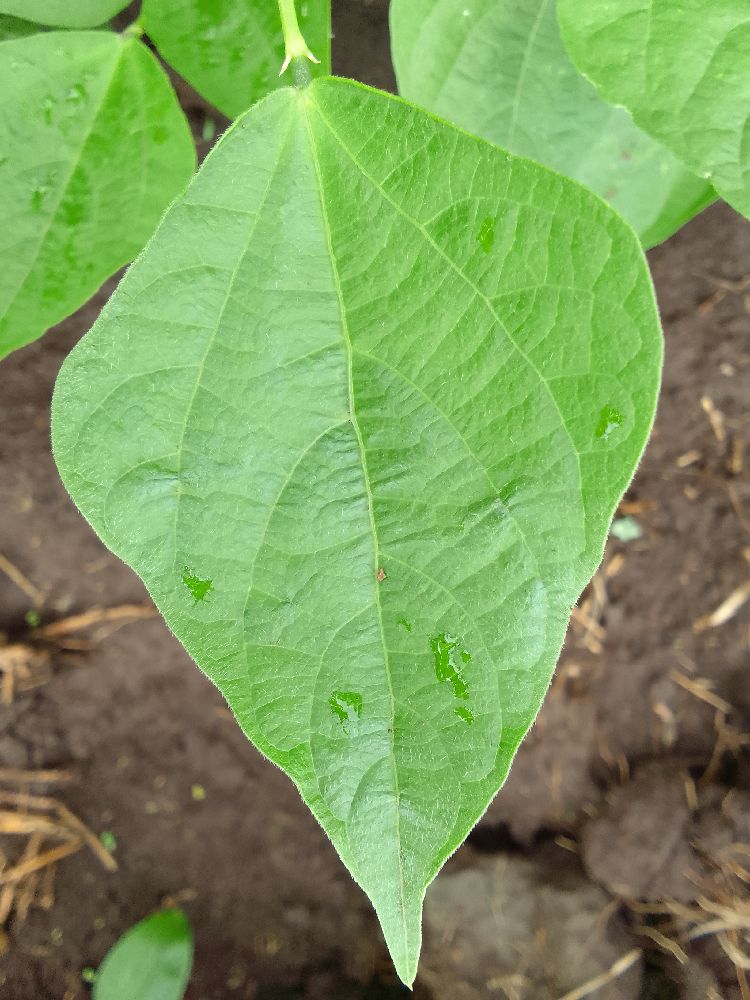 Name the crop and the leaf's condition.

common bean, healthy
